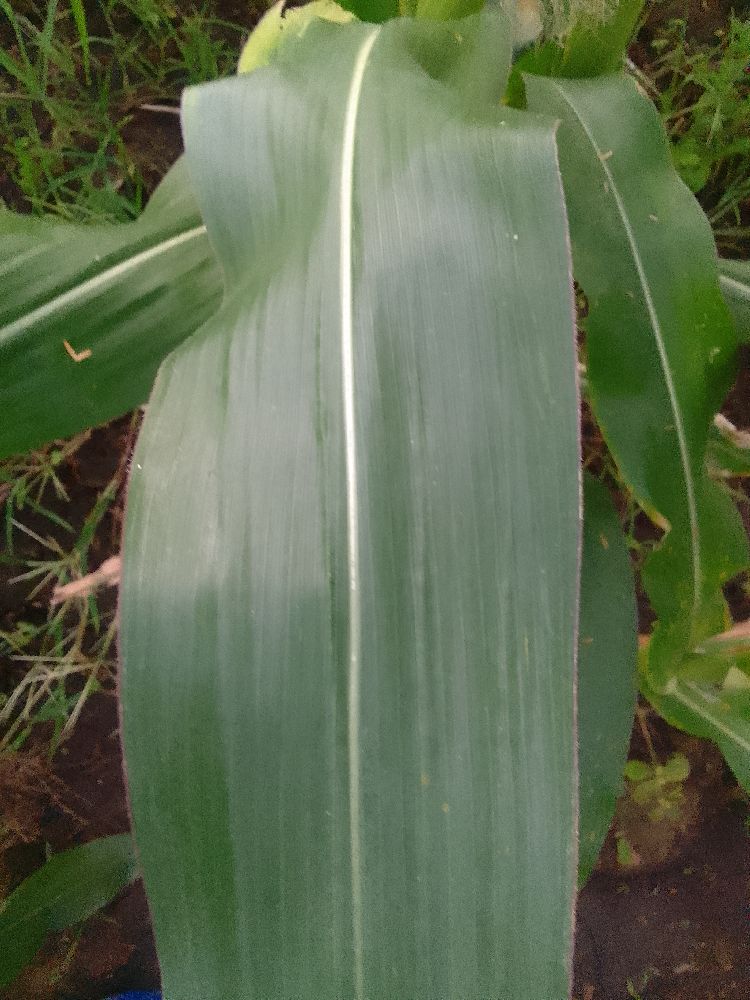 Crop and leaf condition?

common bean, healthy
